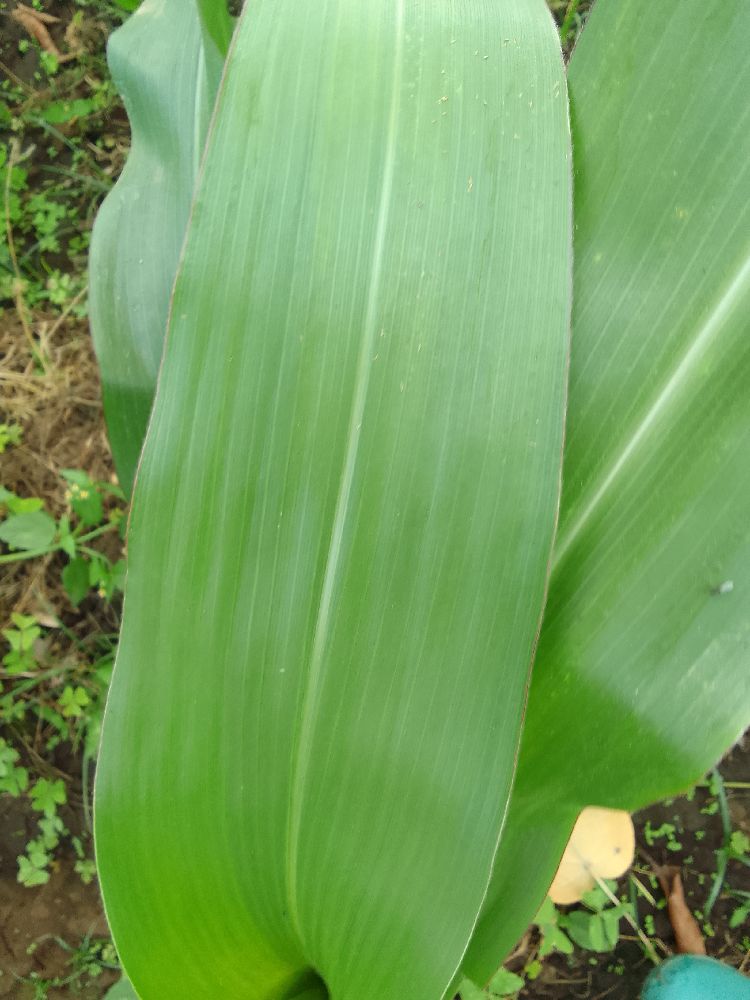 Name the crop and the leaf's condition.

maize, healthy
